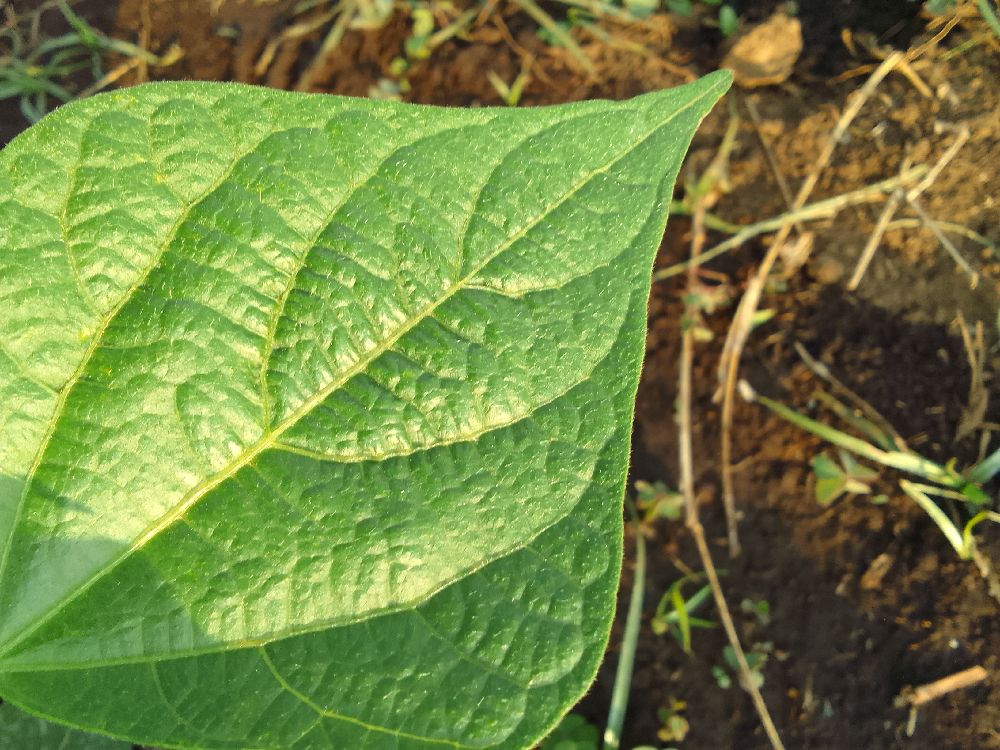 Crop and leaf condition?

common bean, healthy
